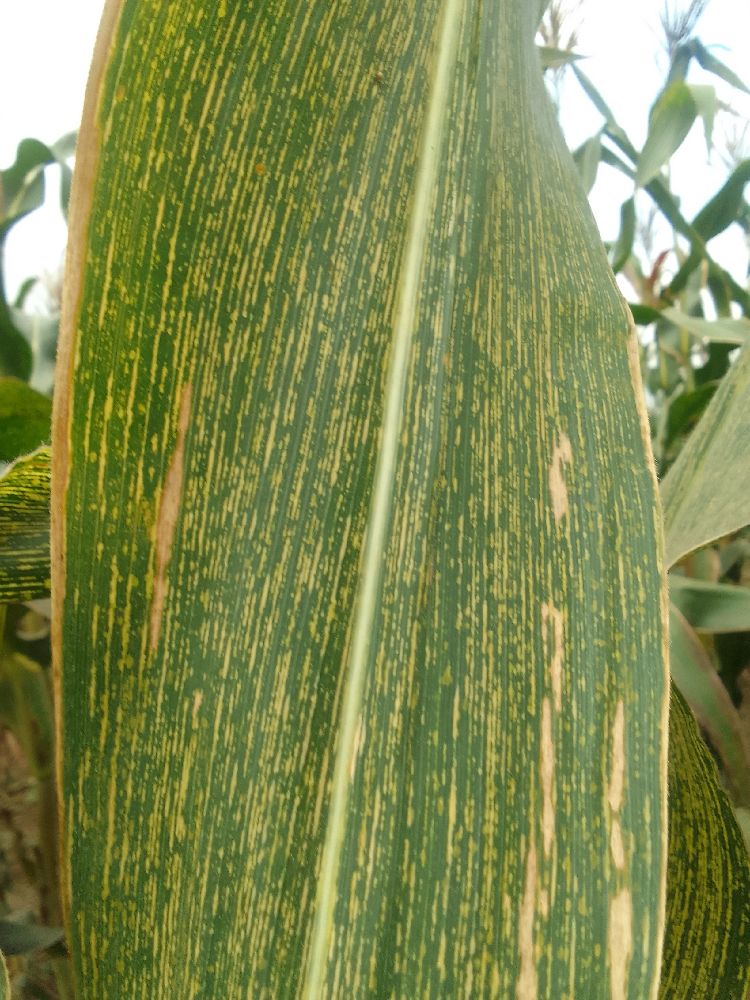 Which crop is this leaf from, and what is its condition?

maize, maize streak virus
